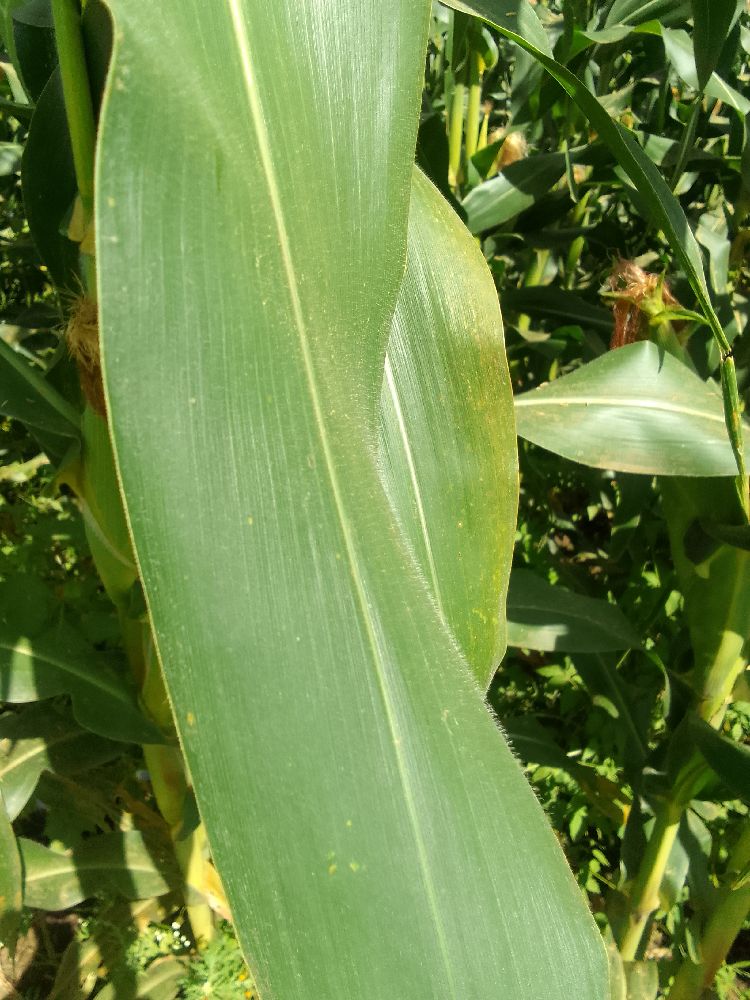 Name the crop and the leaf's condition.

maize, healthy
